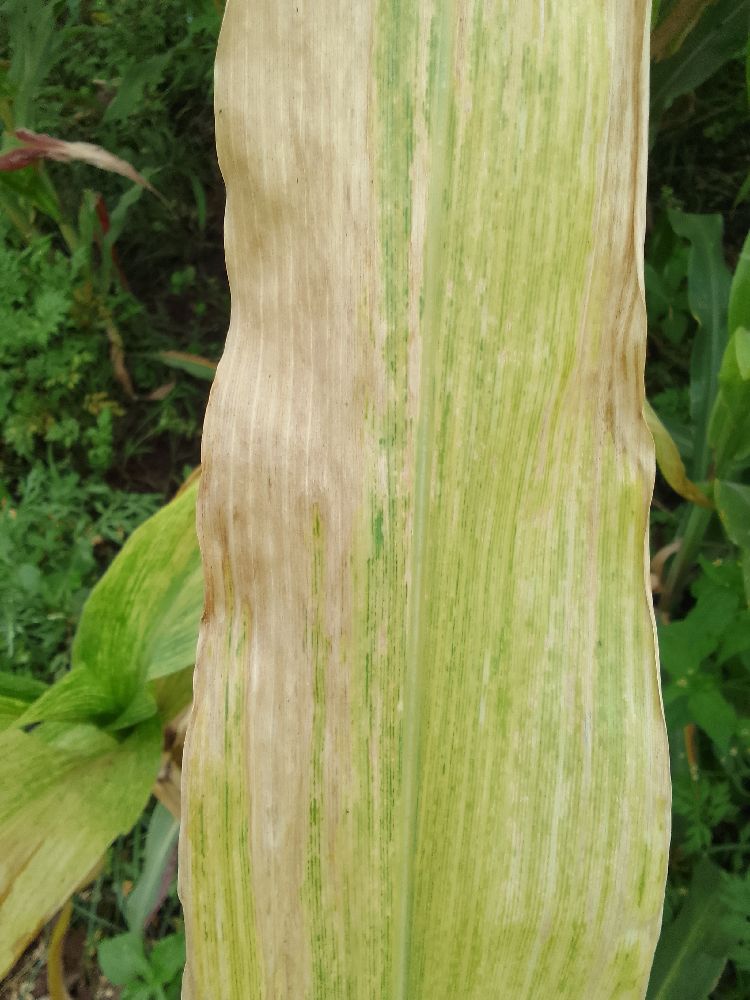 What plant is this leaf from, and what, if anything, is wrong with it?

maize, maize lethal necrosis
